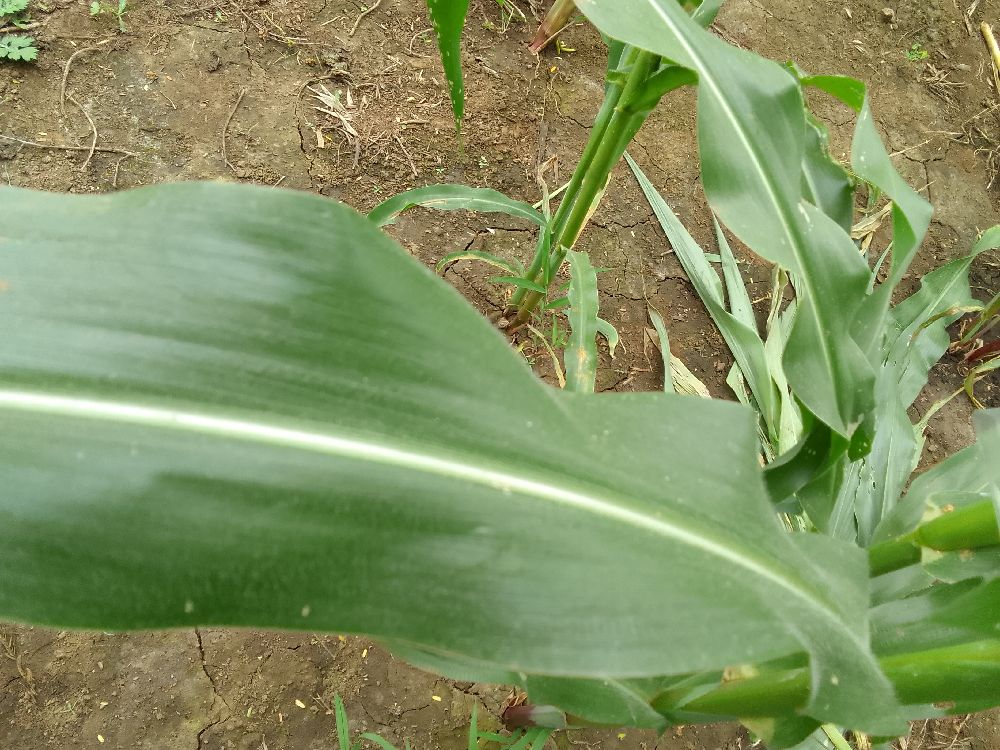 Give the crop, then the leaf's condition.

maize, healthy
